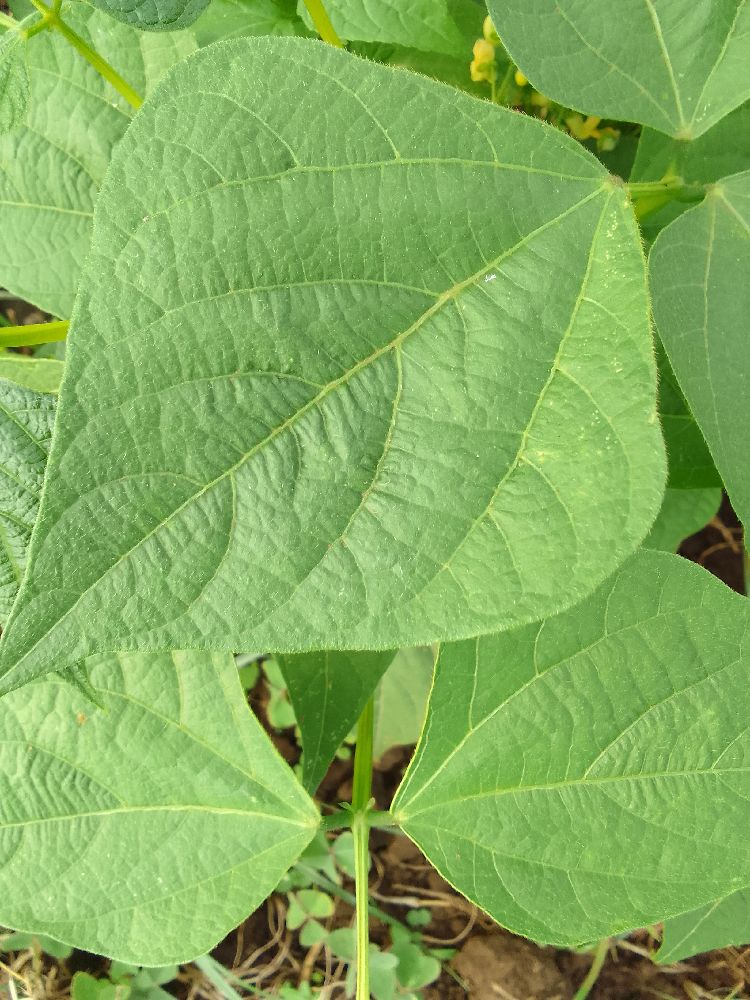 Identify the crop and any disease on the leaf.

common bean, healthy
